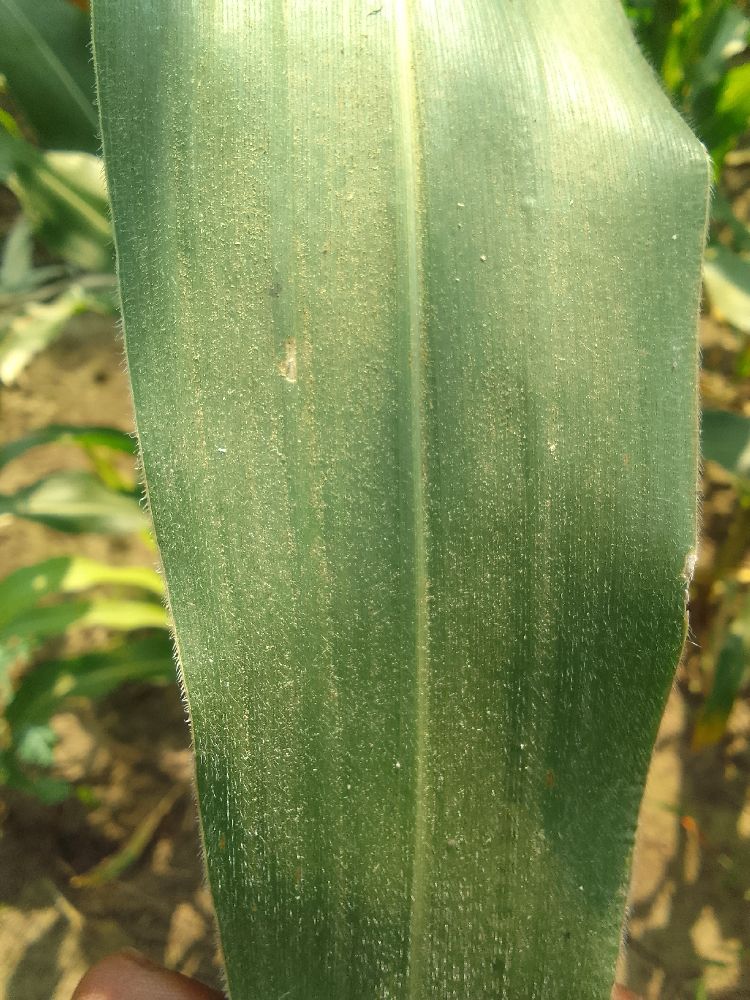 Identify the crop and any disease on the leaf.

maize, healthy
